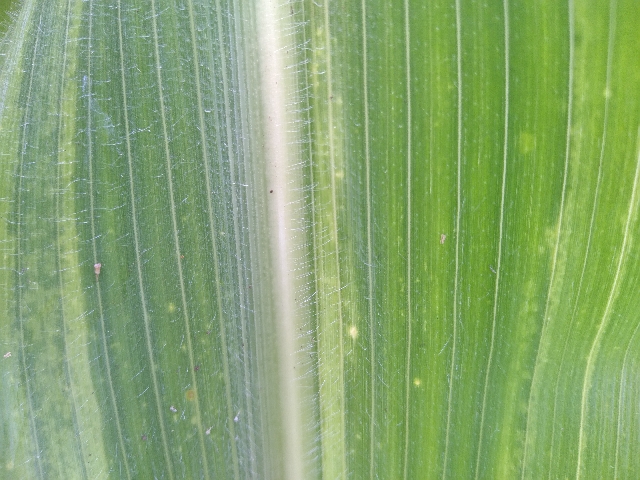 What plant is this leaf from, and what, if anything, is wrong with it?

maize, maize lethal necrosis
